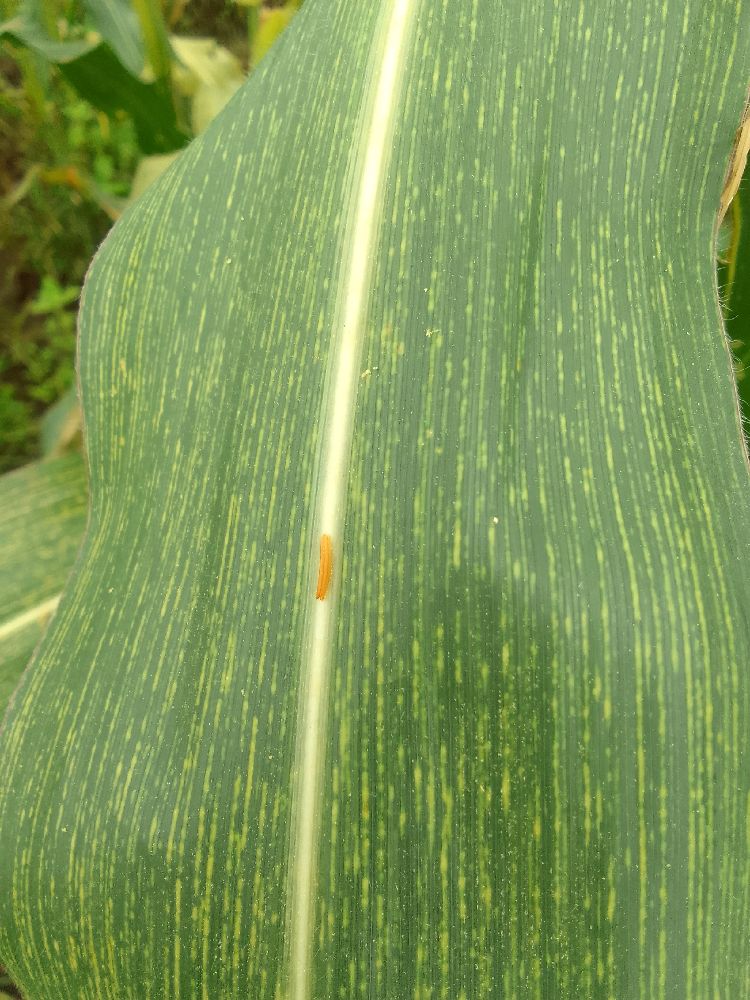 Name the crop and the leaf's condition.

maize, maize streak virus
